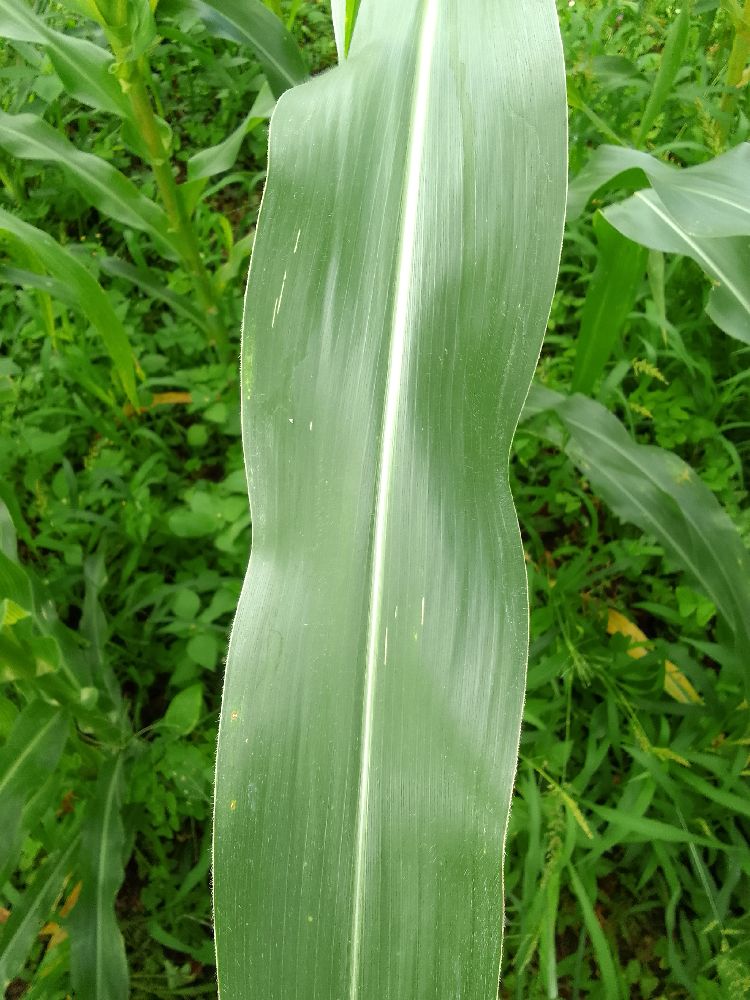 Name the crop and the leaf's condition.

maize, healthy
